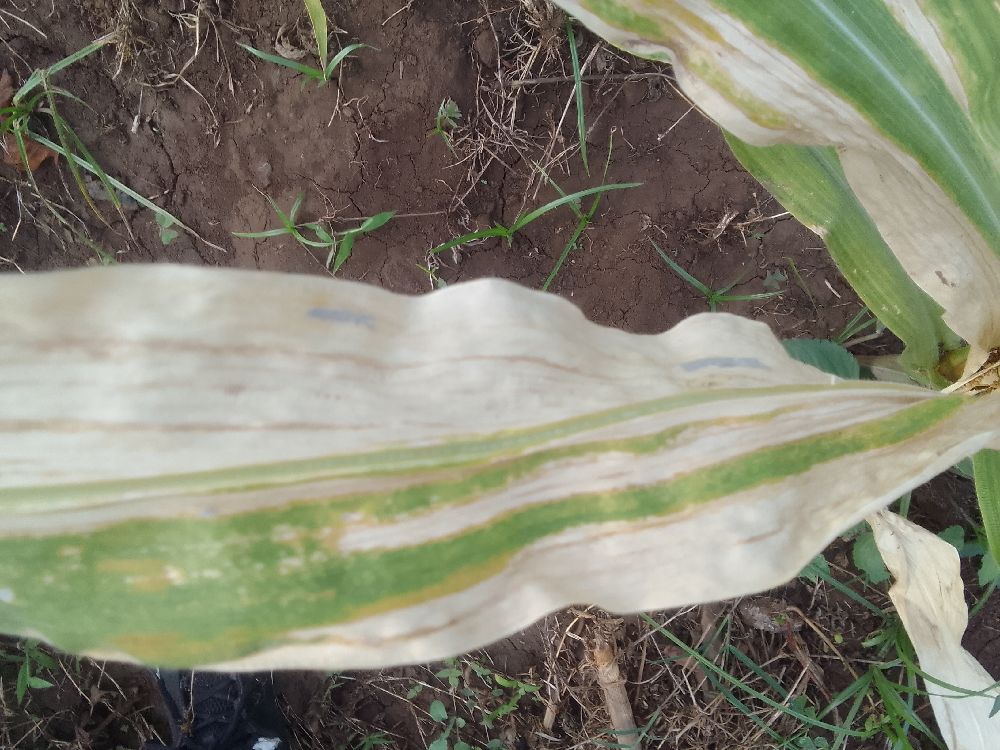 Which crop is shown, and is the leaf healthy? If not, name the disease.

maize, maize lethal necrosis
